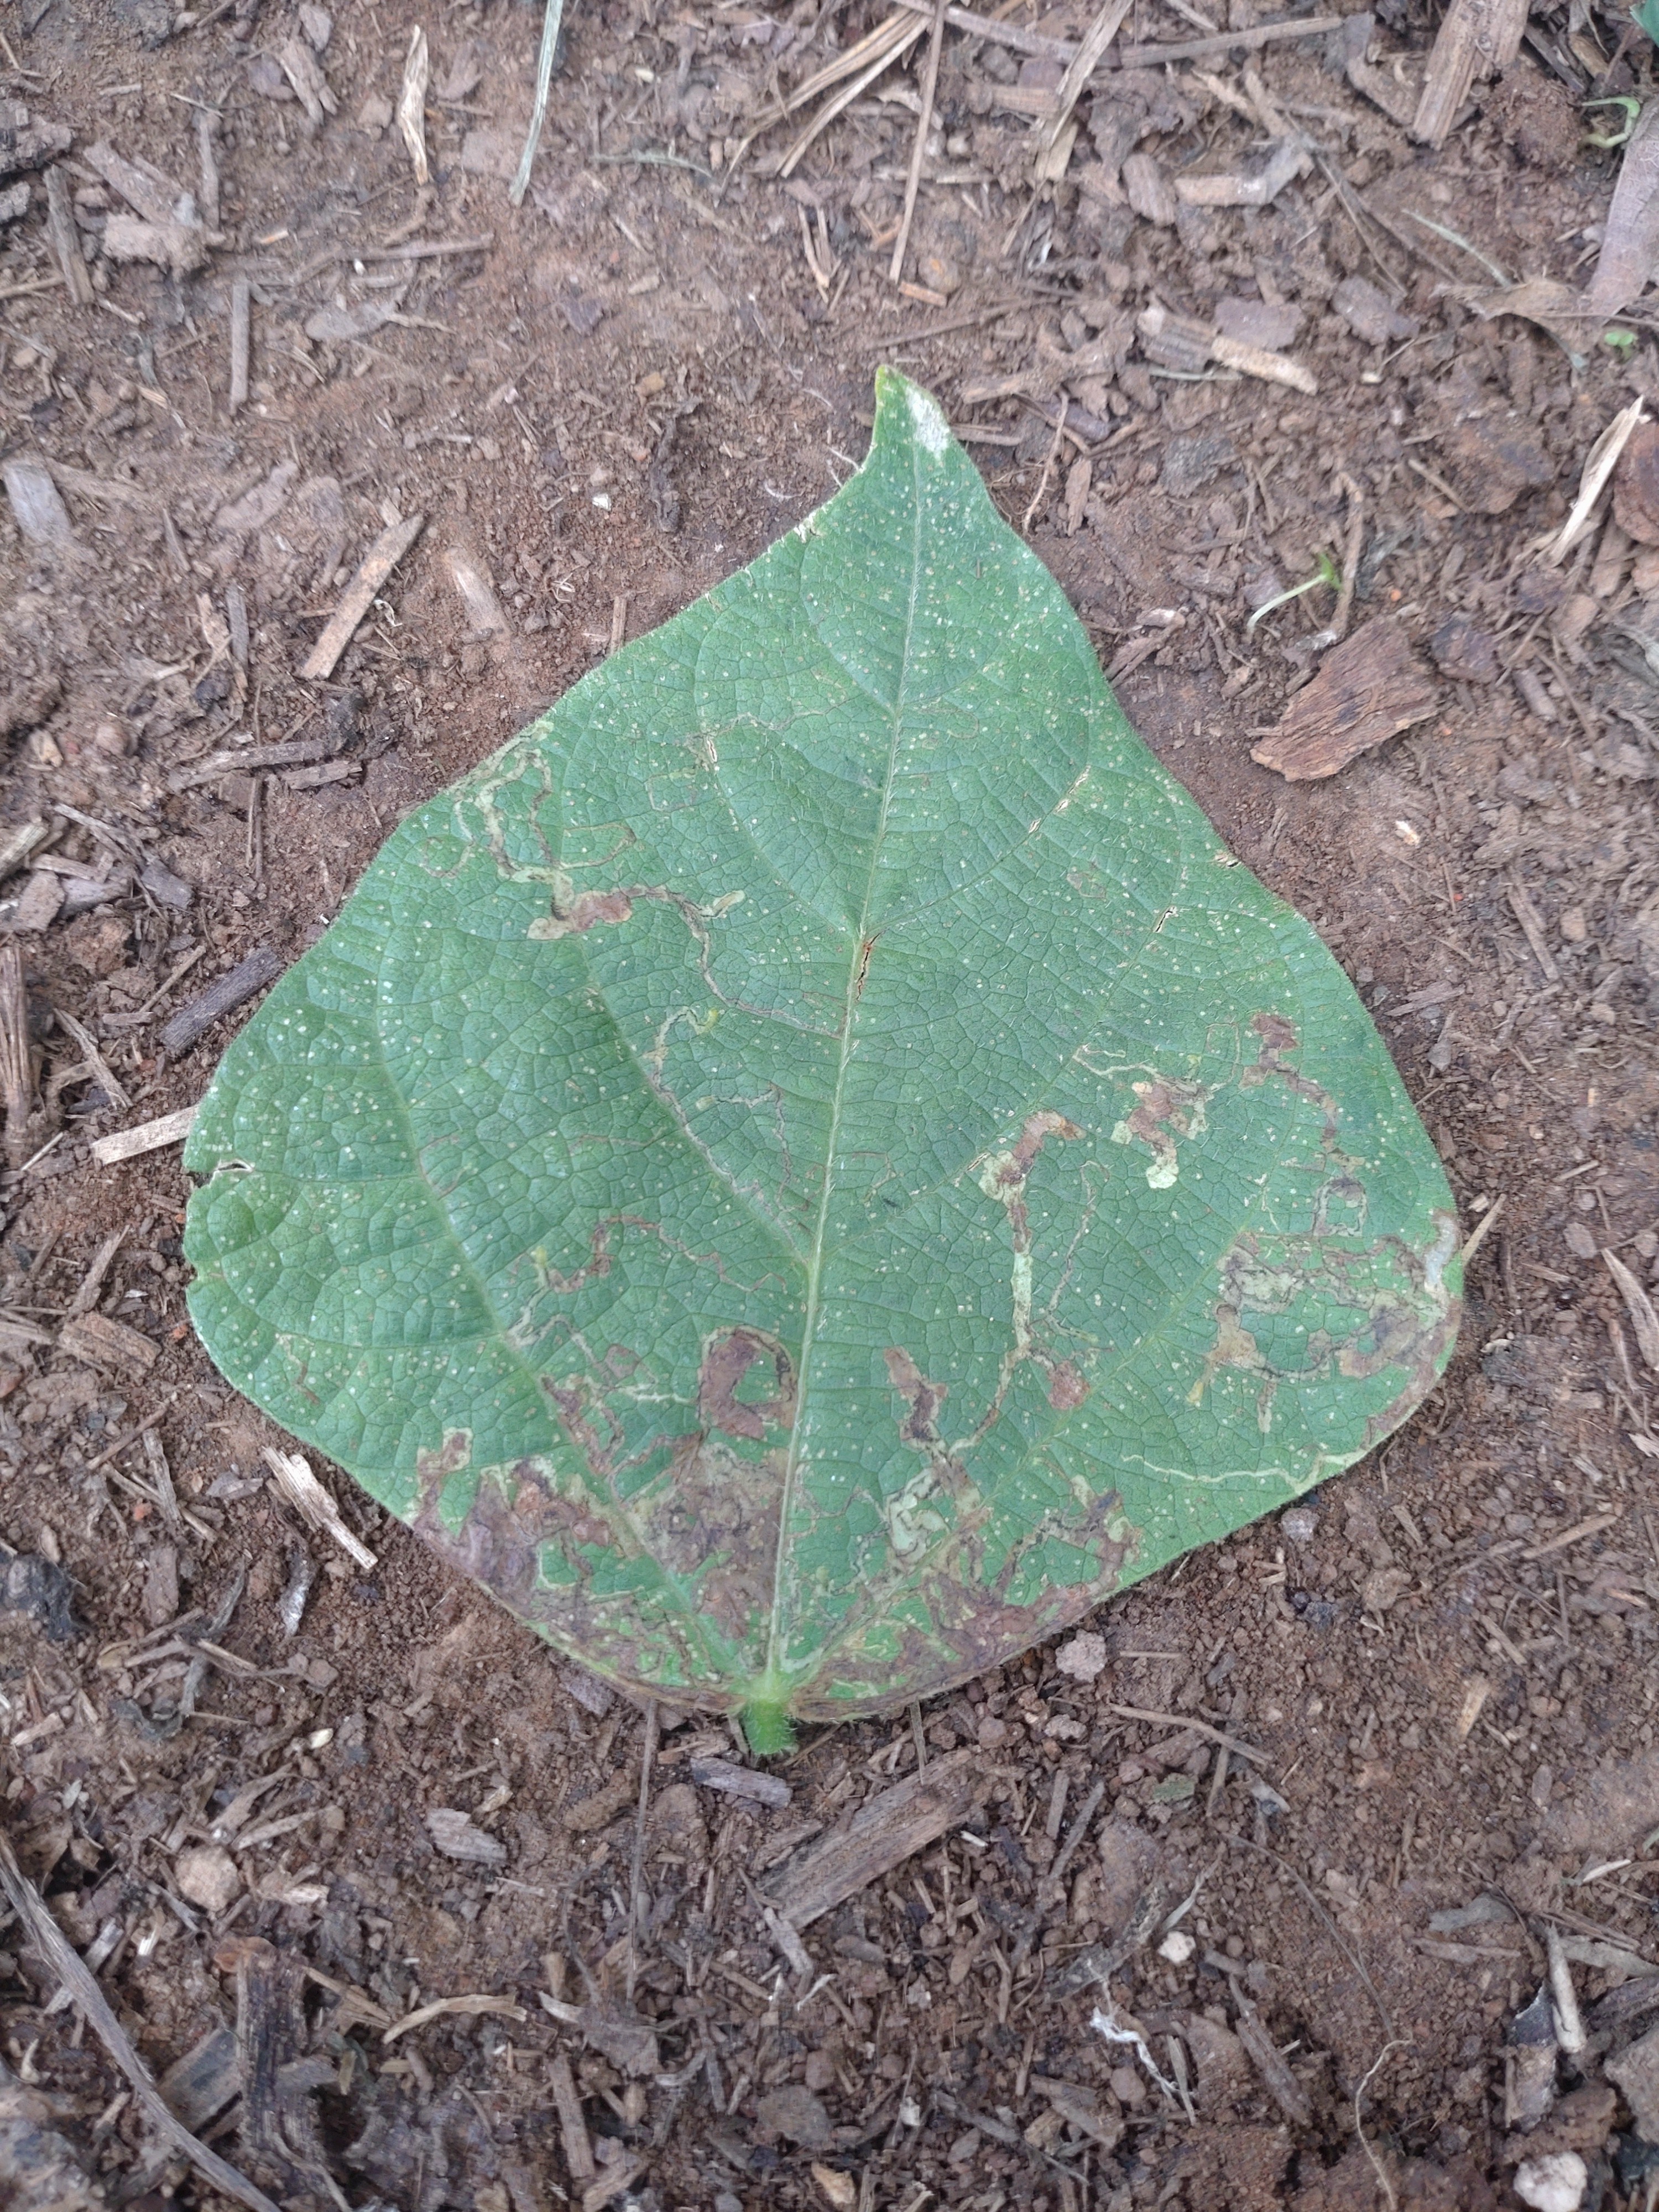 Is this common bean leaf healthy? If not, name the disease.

anthracnose
